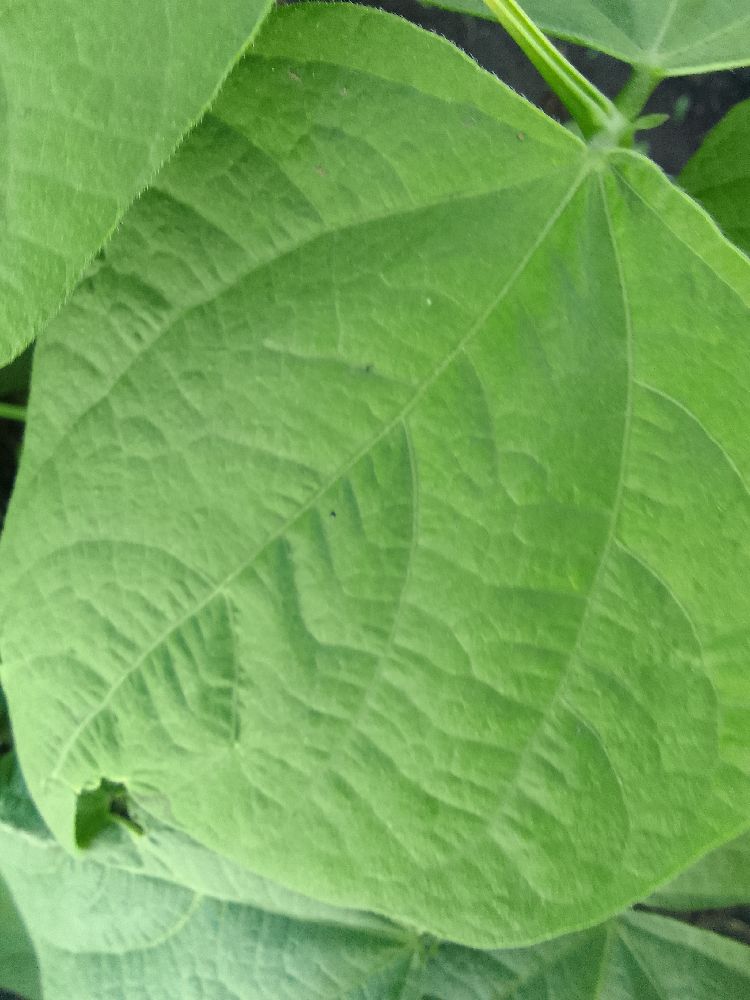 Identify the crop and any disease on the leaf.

common bean, healthy
